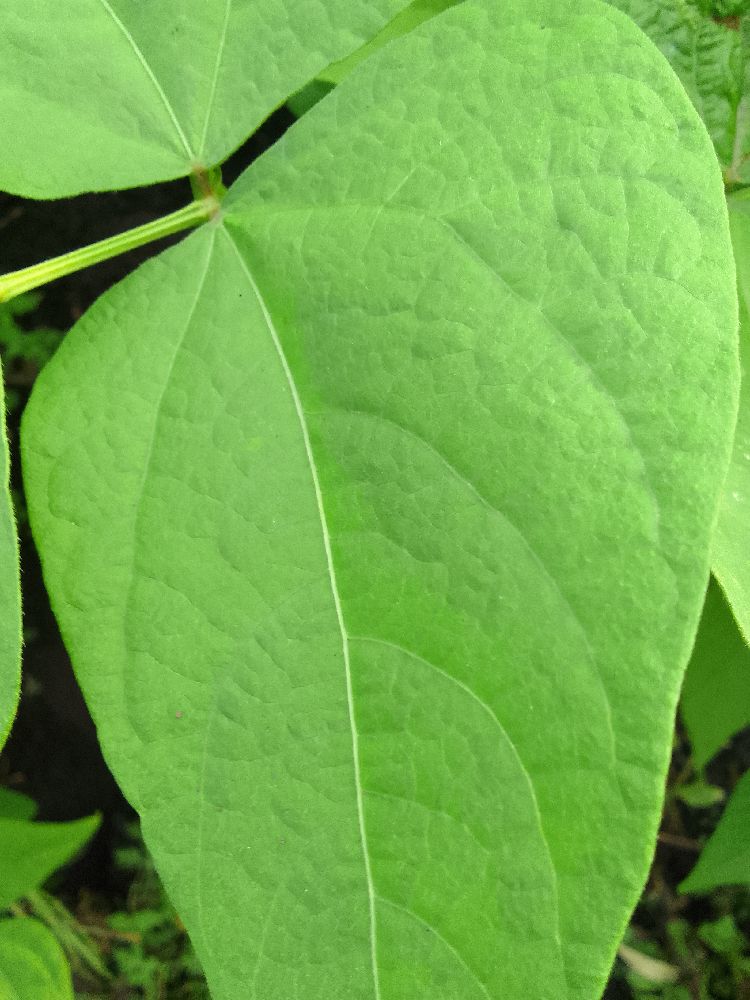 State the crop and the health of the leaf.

common bean, healthy
